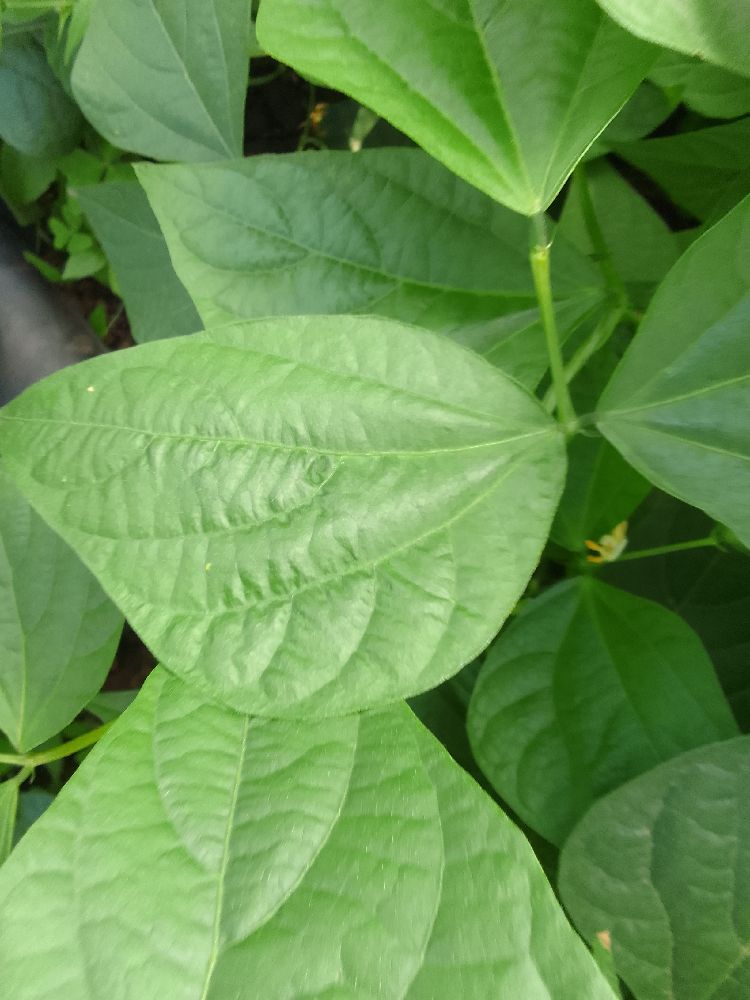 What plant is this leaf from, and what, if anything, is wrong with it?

common bean, healthy
